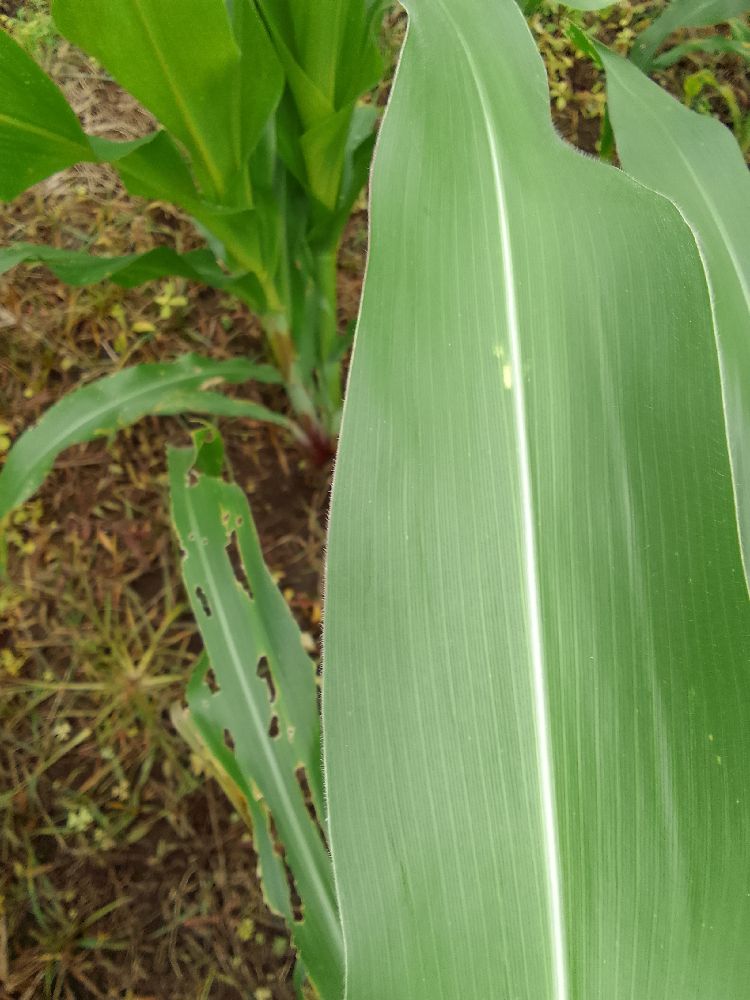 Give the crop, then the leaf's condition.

maize, healthy
